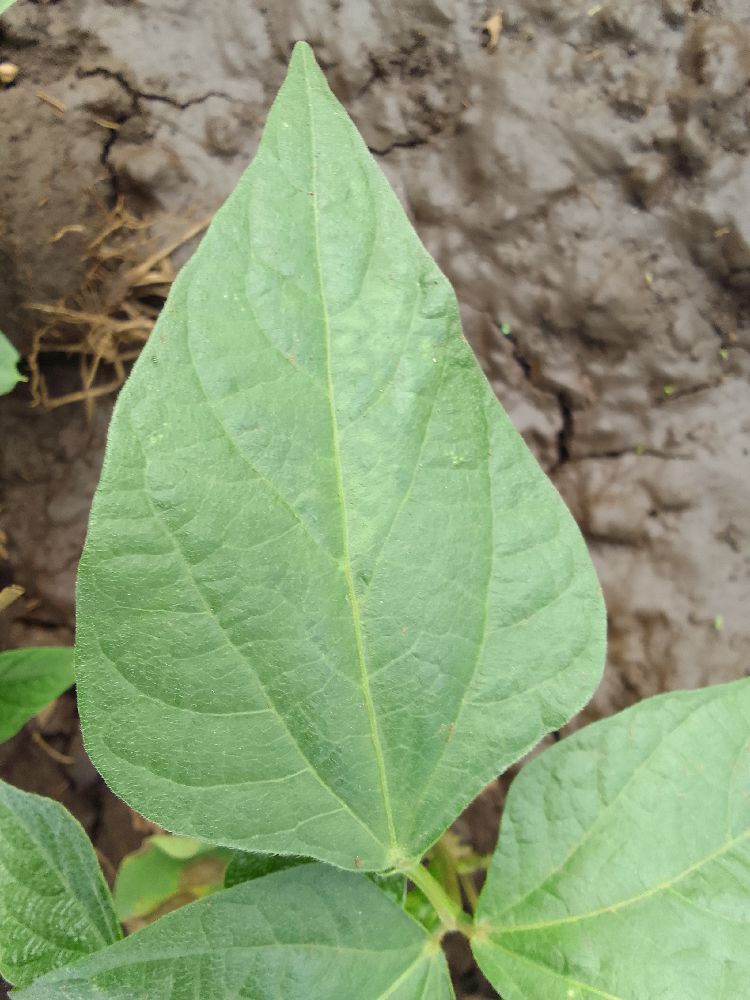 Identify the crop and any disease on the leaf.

common bean, healthy
